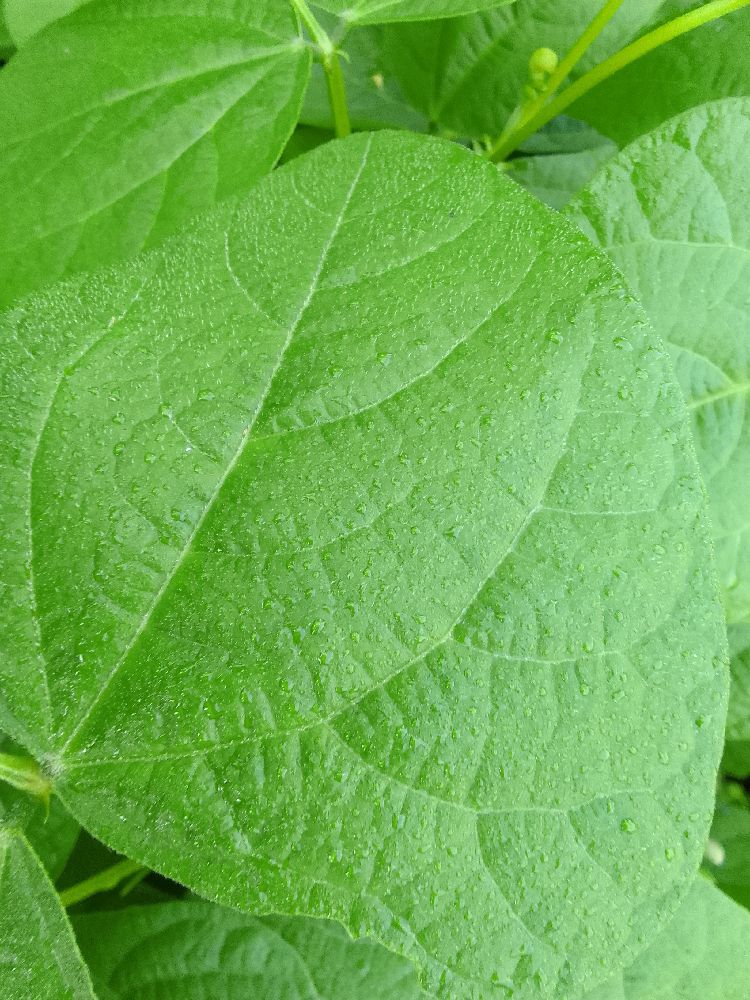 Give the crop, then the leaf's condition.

common bean, healthy
